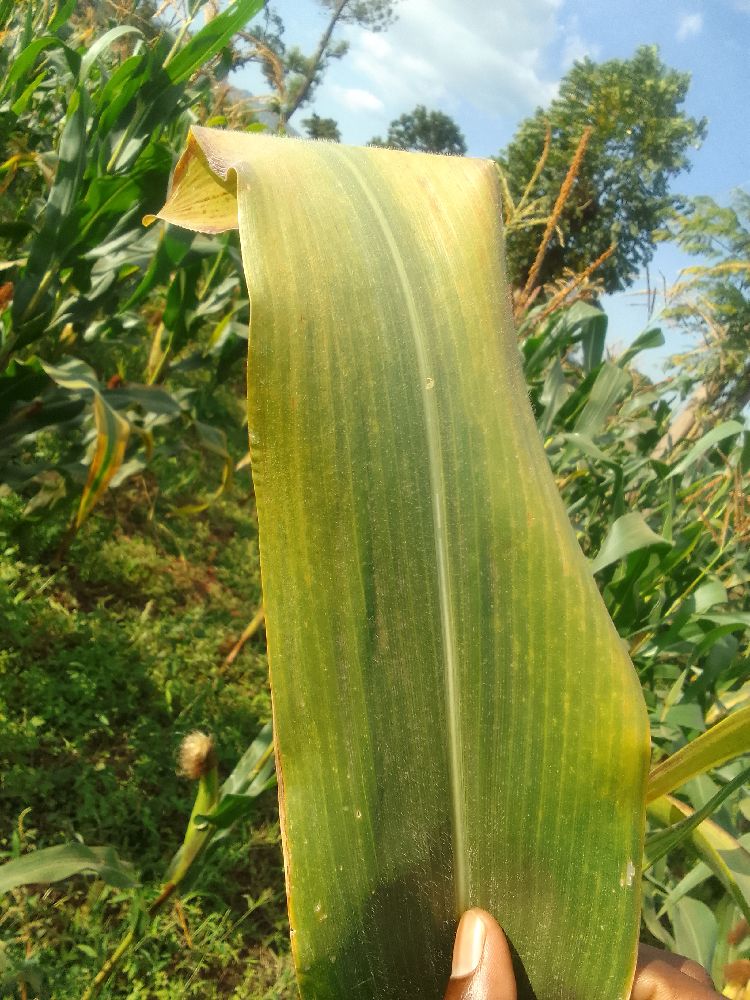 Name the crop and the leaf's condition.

maize, maize lethal necrosis
